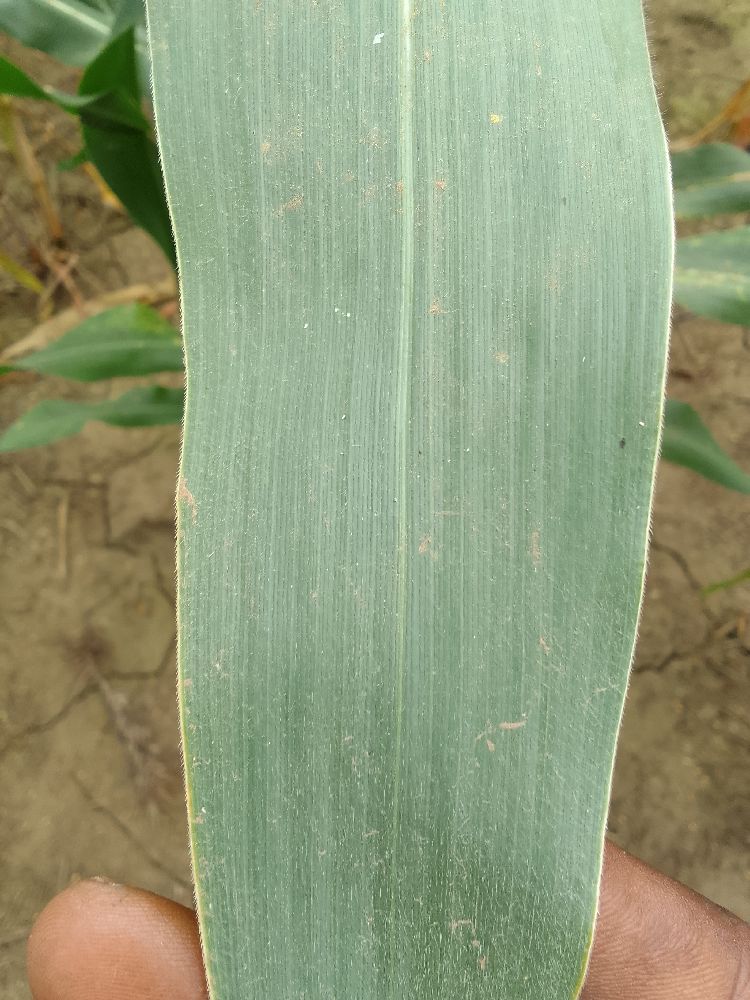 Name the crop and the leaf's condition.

maize, healthy
